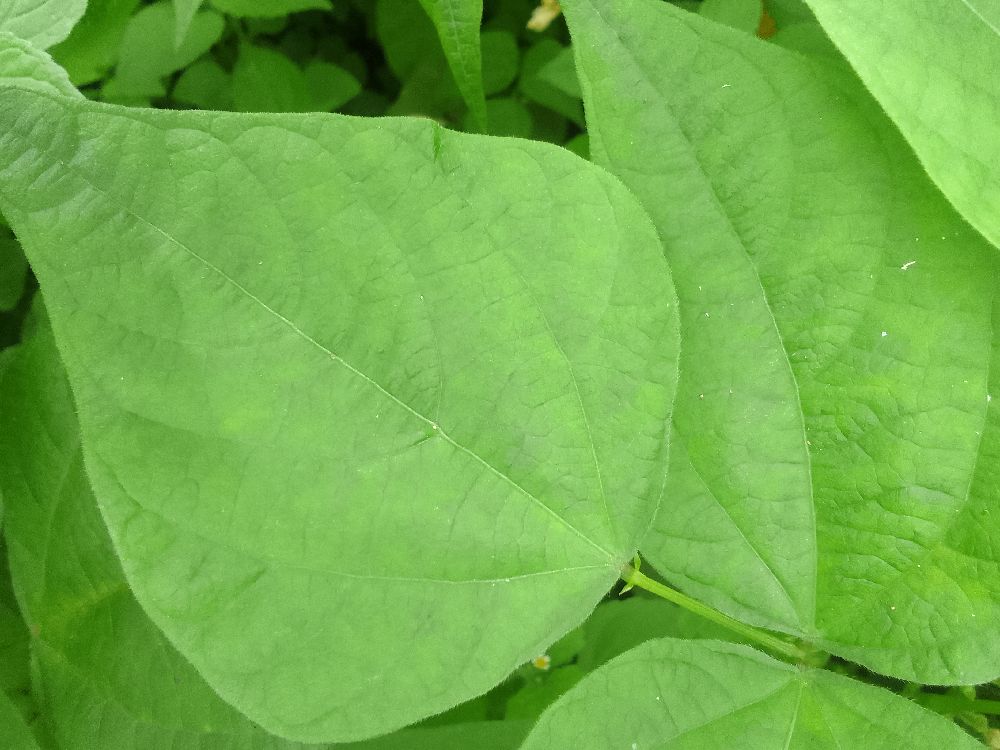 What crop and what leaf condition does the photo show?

common bean, healthy
